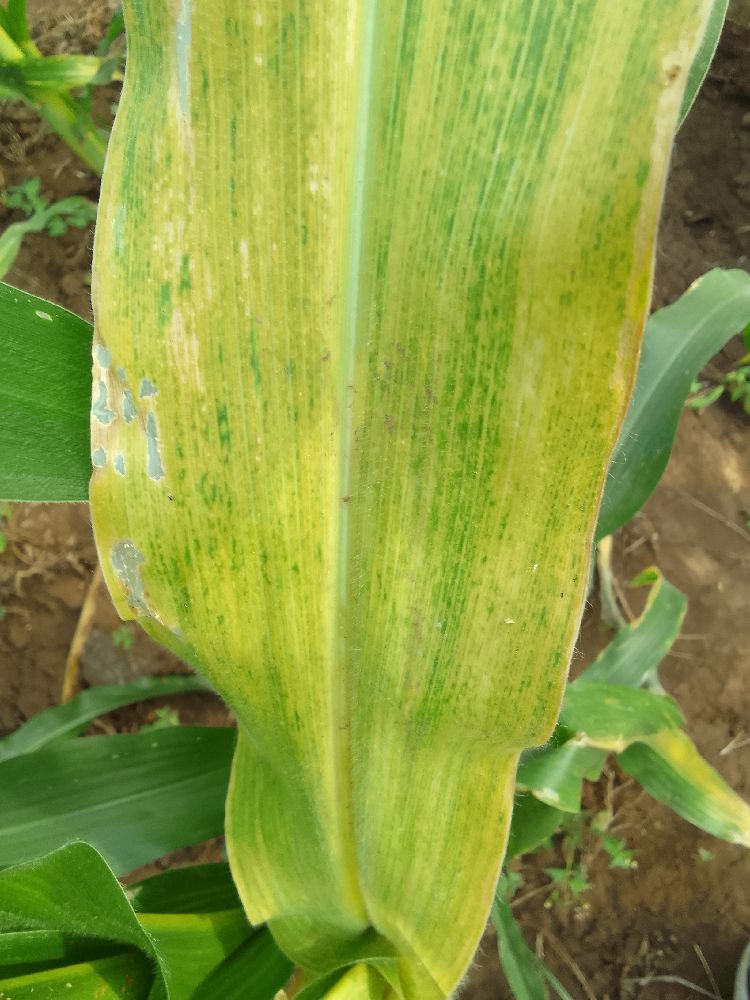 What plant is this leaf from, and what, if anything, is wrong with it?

maize, maize lethal necrosis
